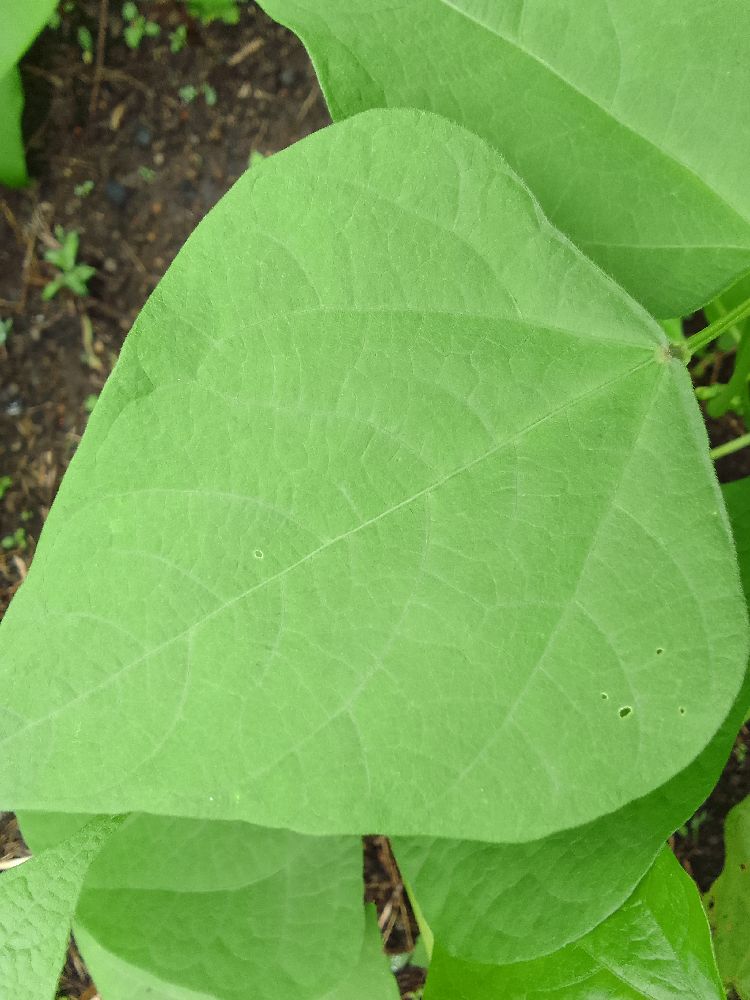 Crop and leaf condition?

common bean, healthy
